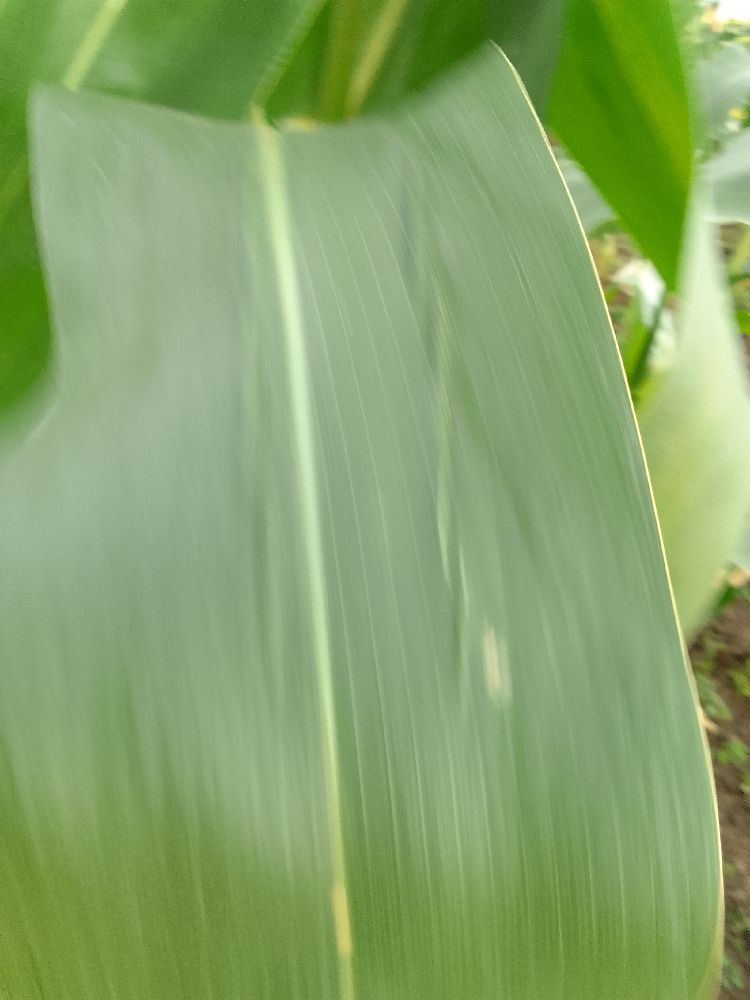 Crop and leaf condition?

maize, healthy
